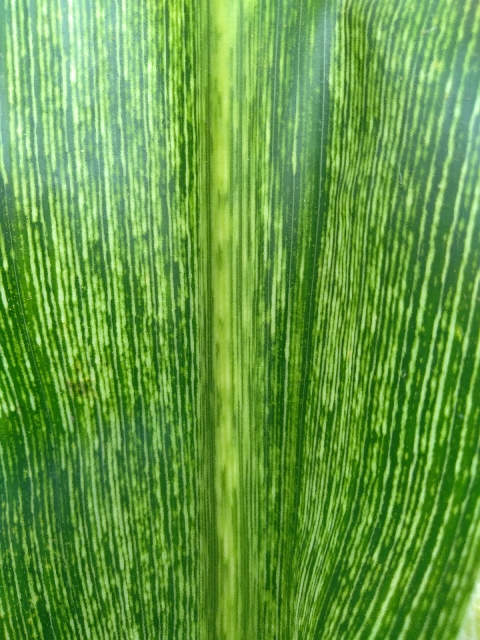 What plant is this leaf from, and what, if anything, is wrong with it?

maize, maize streak virus
